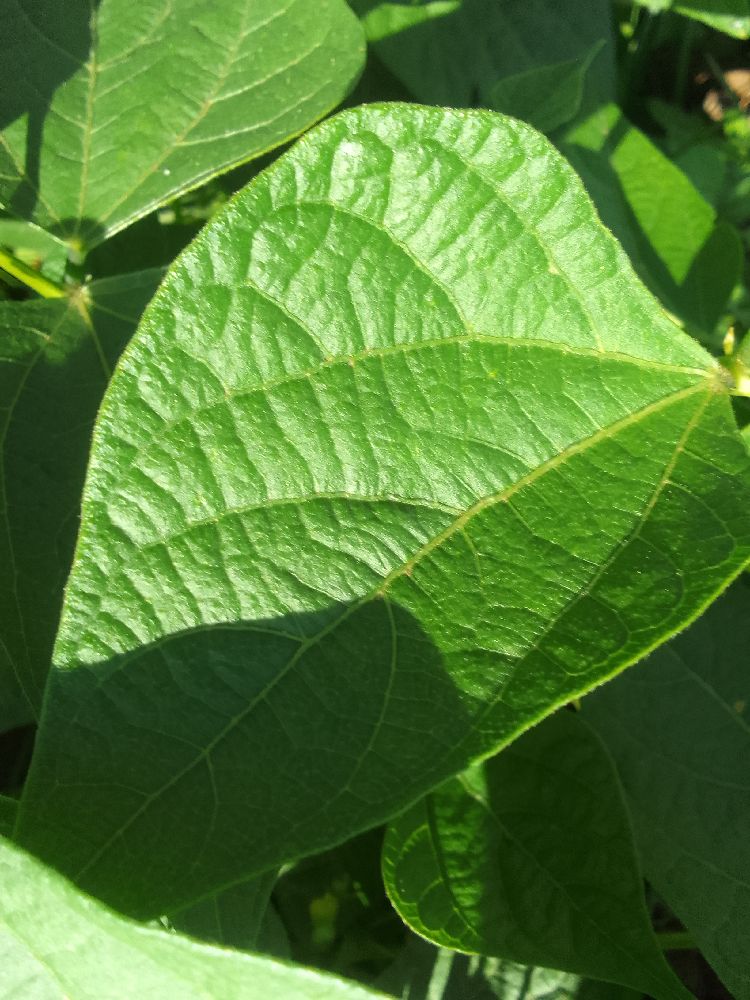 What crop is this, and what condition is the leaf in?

common bean, healthy
